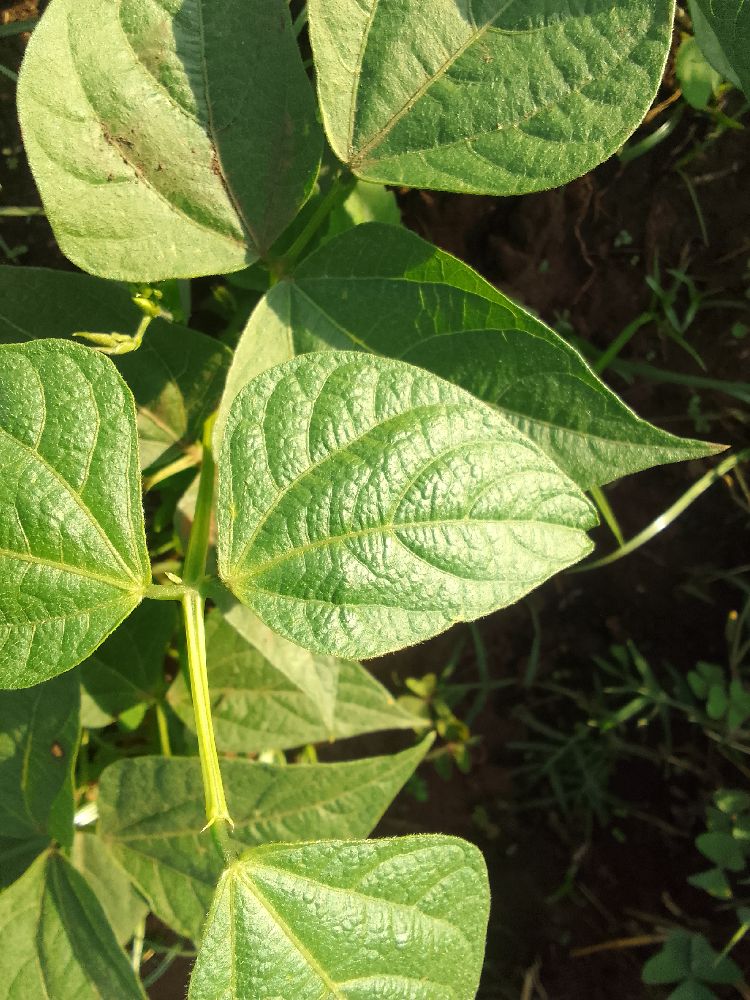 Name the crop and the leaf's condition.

common bean, healthy
